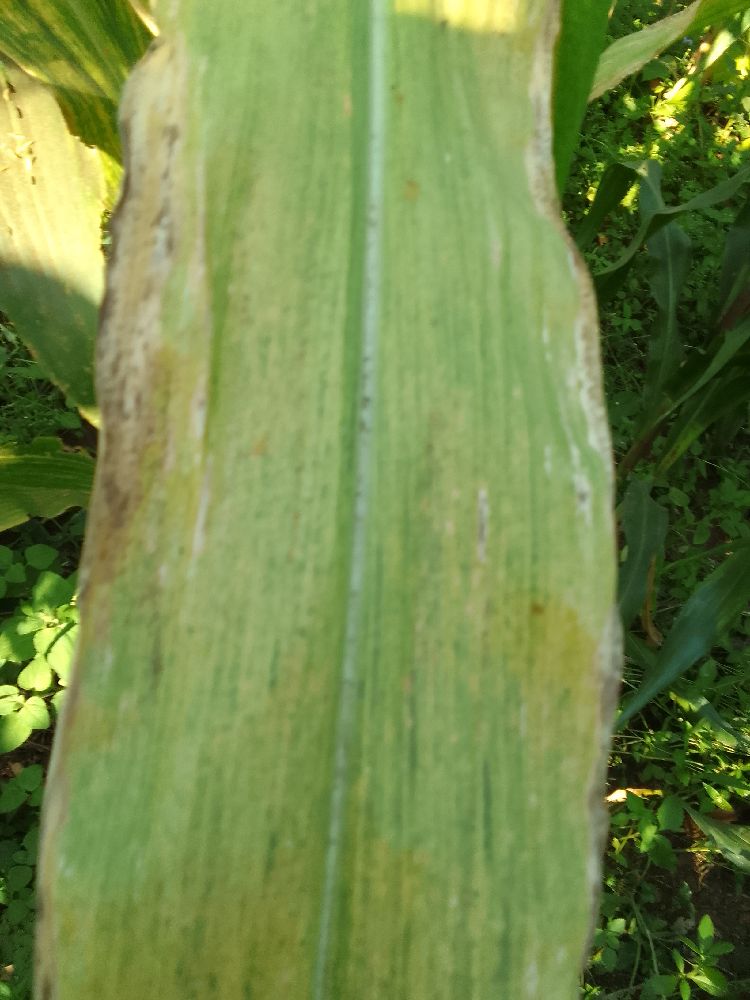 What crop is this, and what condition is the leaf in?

maize, maize lethal necrosis
